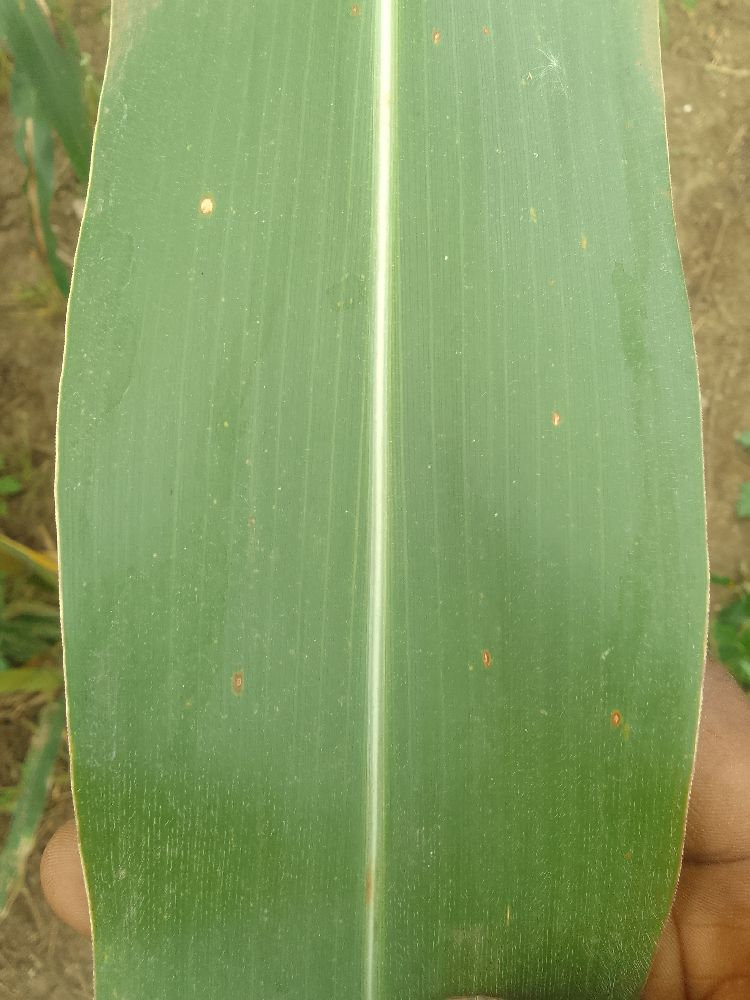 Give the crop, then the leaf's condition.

maize, healthy
